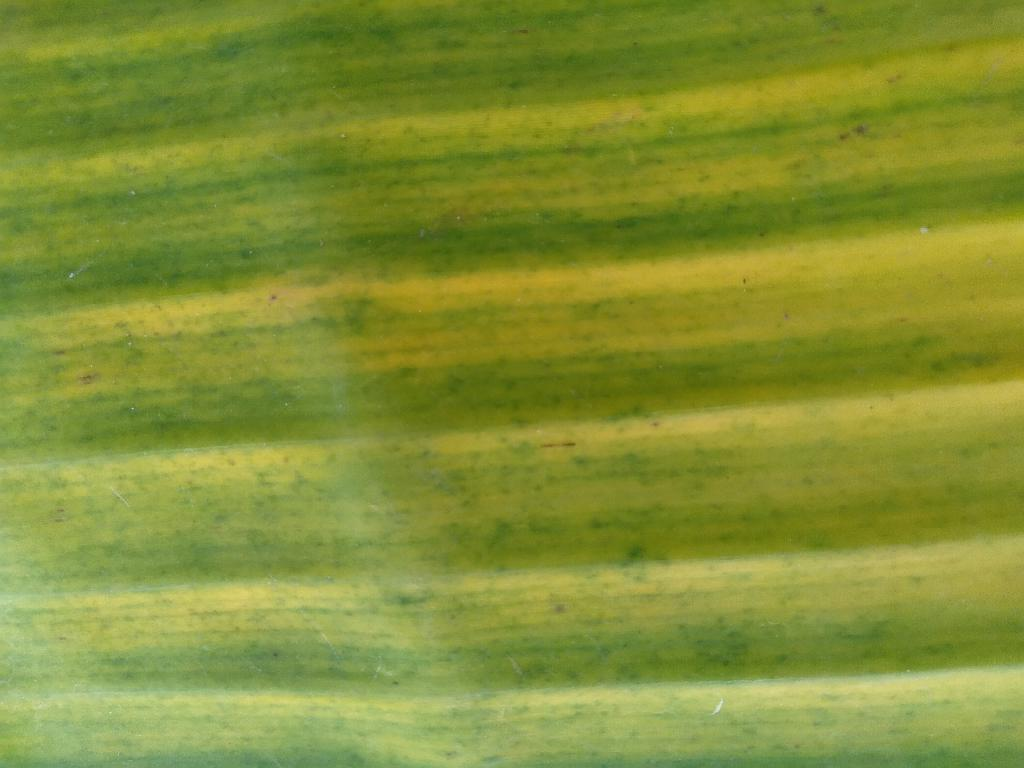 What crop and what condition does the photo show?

banana, fusarium wilt race 1
